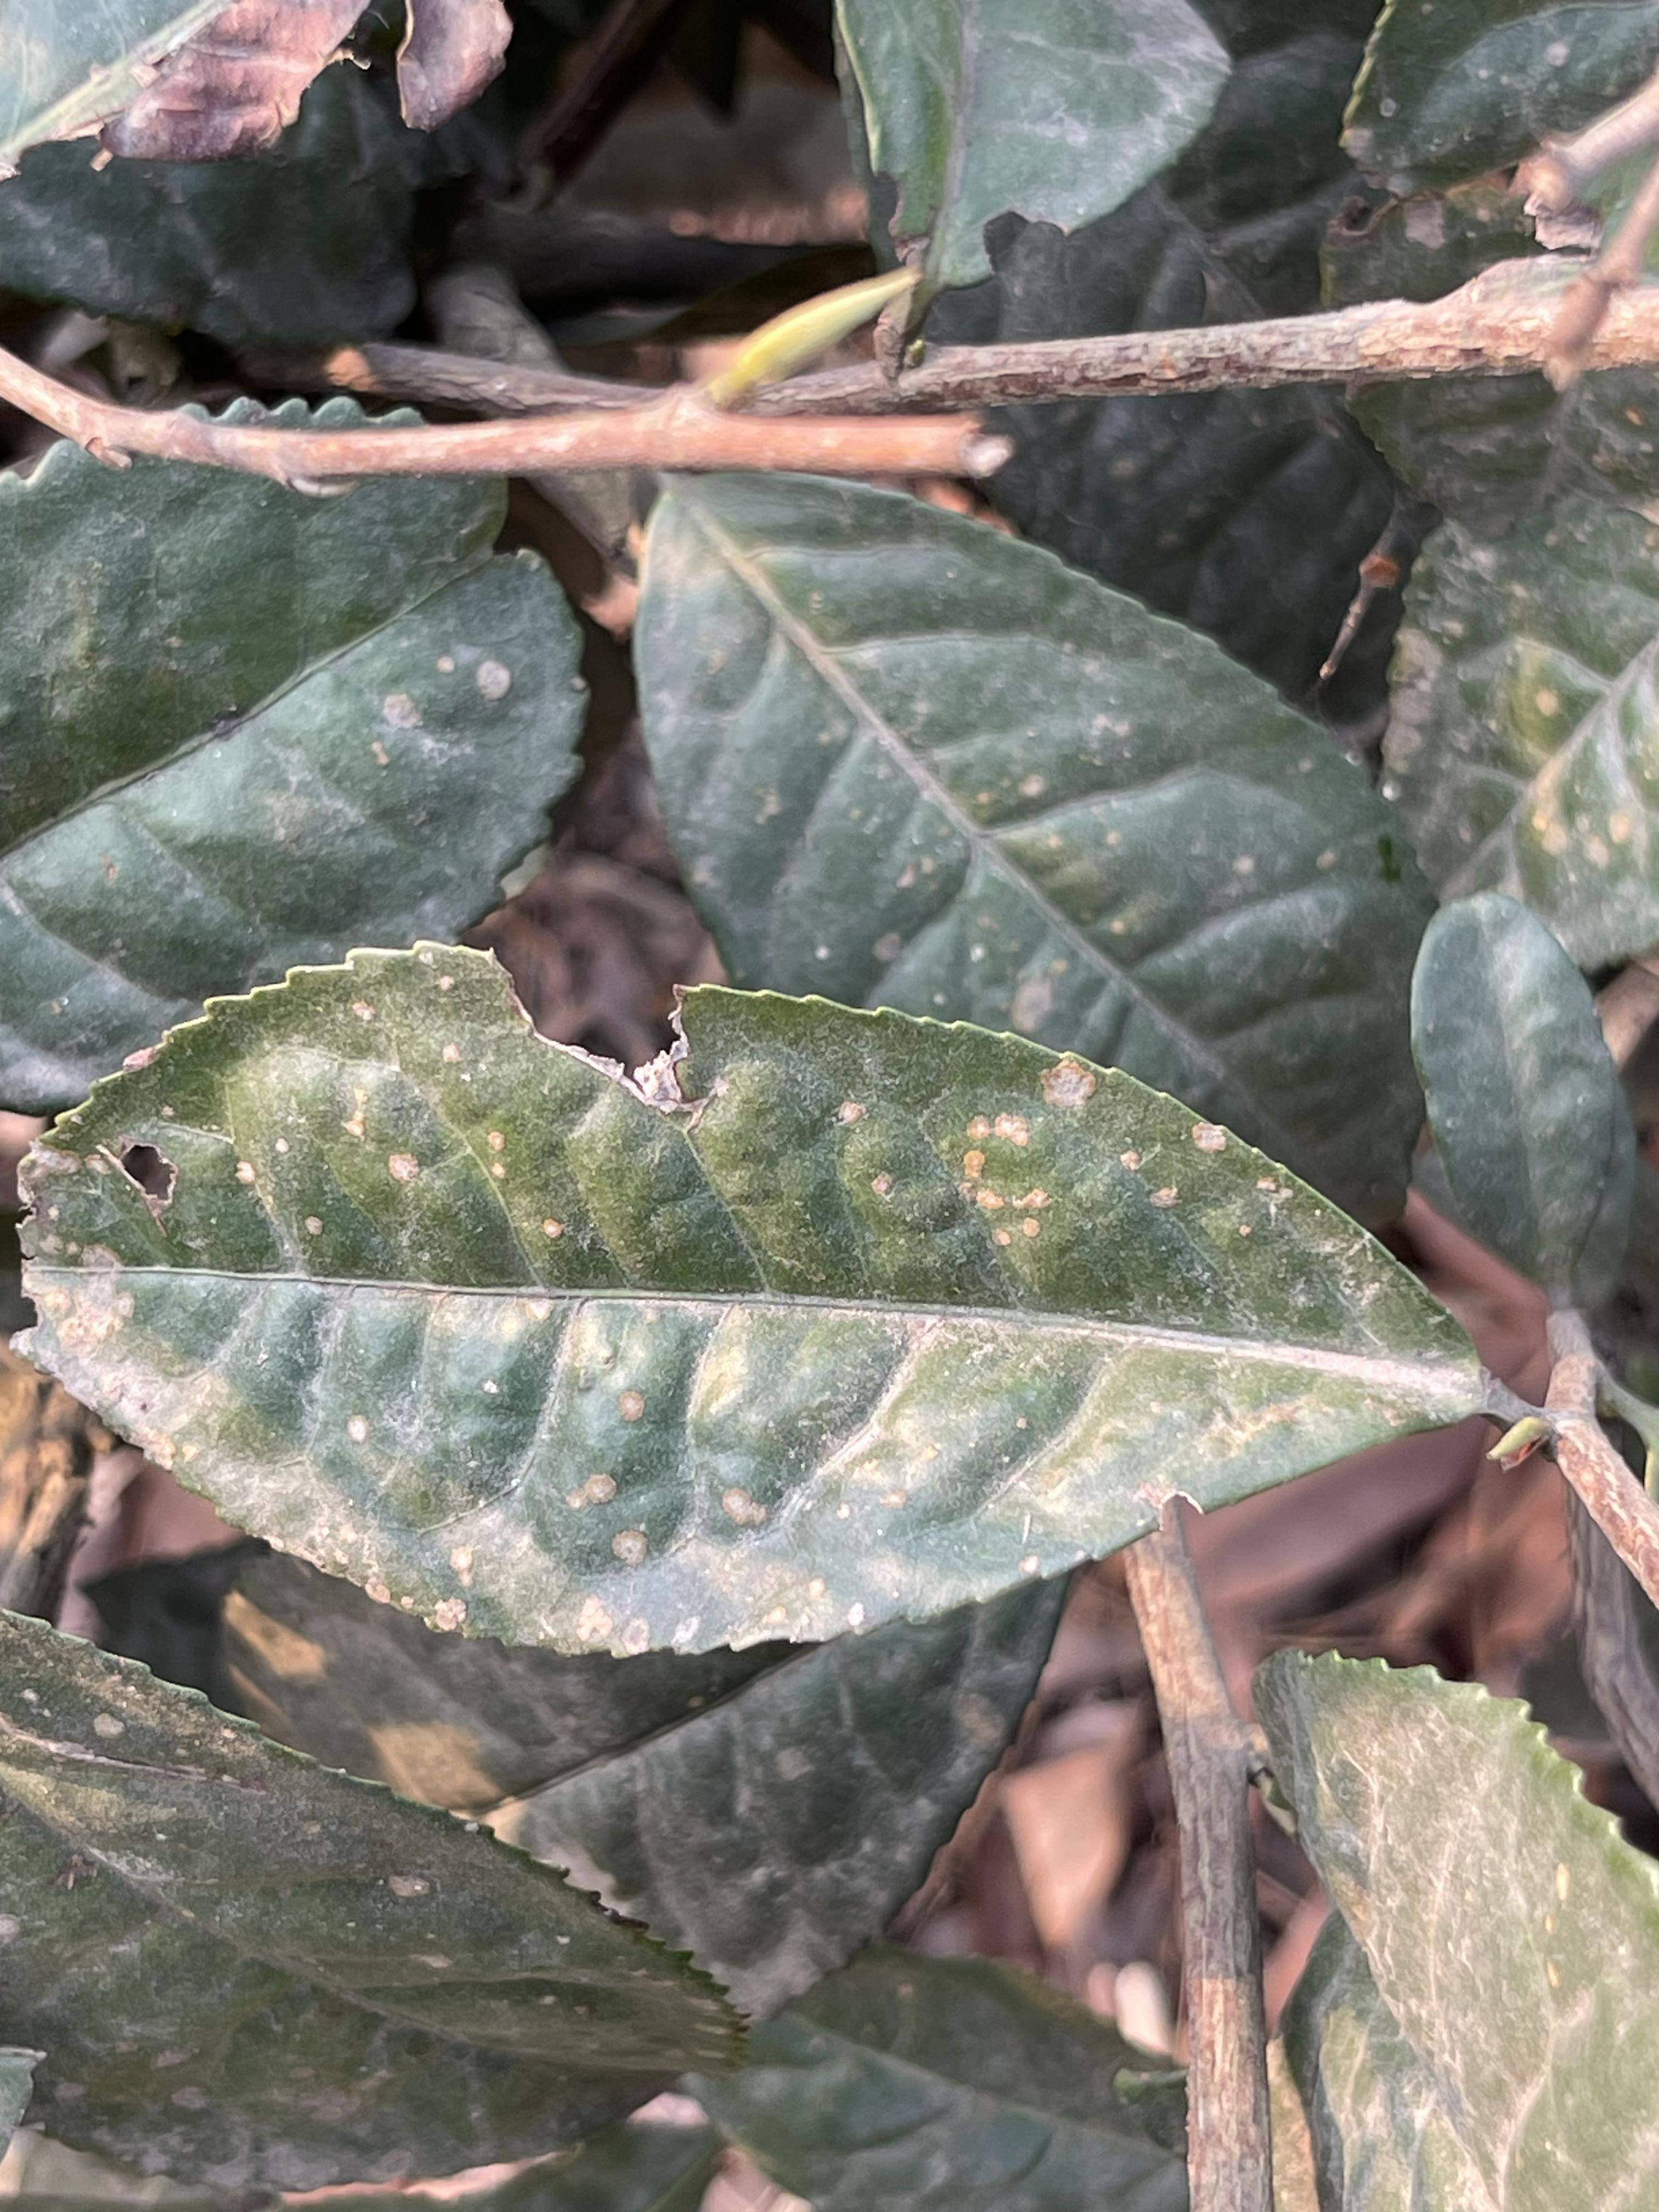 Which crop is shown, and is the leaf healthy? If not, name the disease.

tea, red rust
